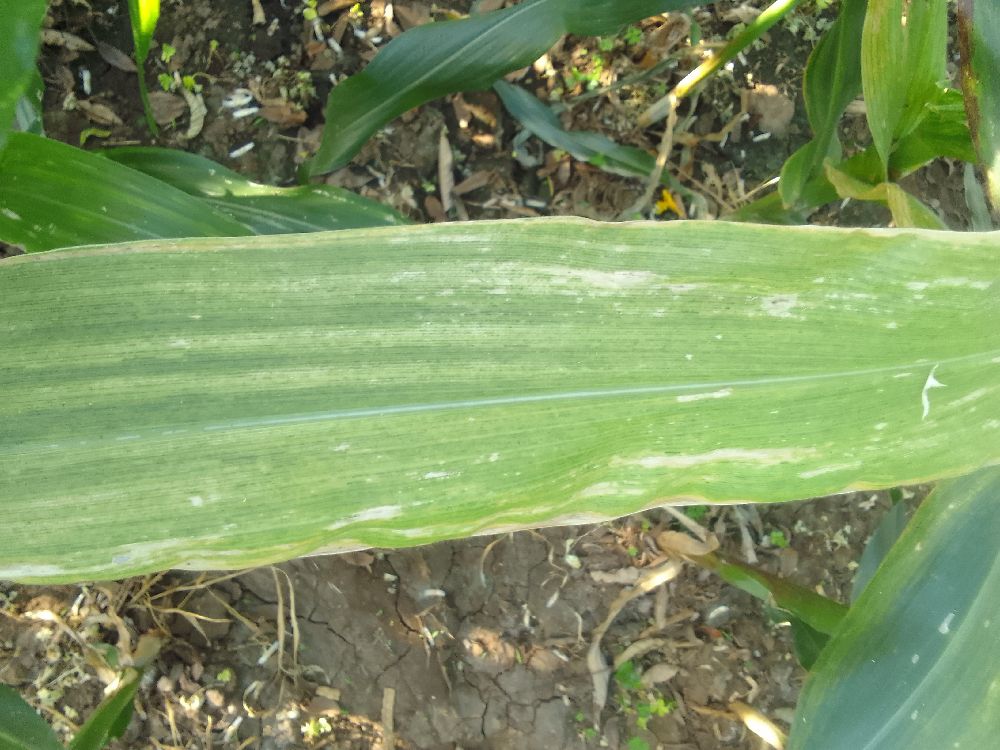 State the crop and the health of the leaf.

maize, maize lethal necrosis
